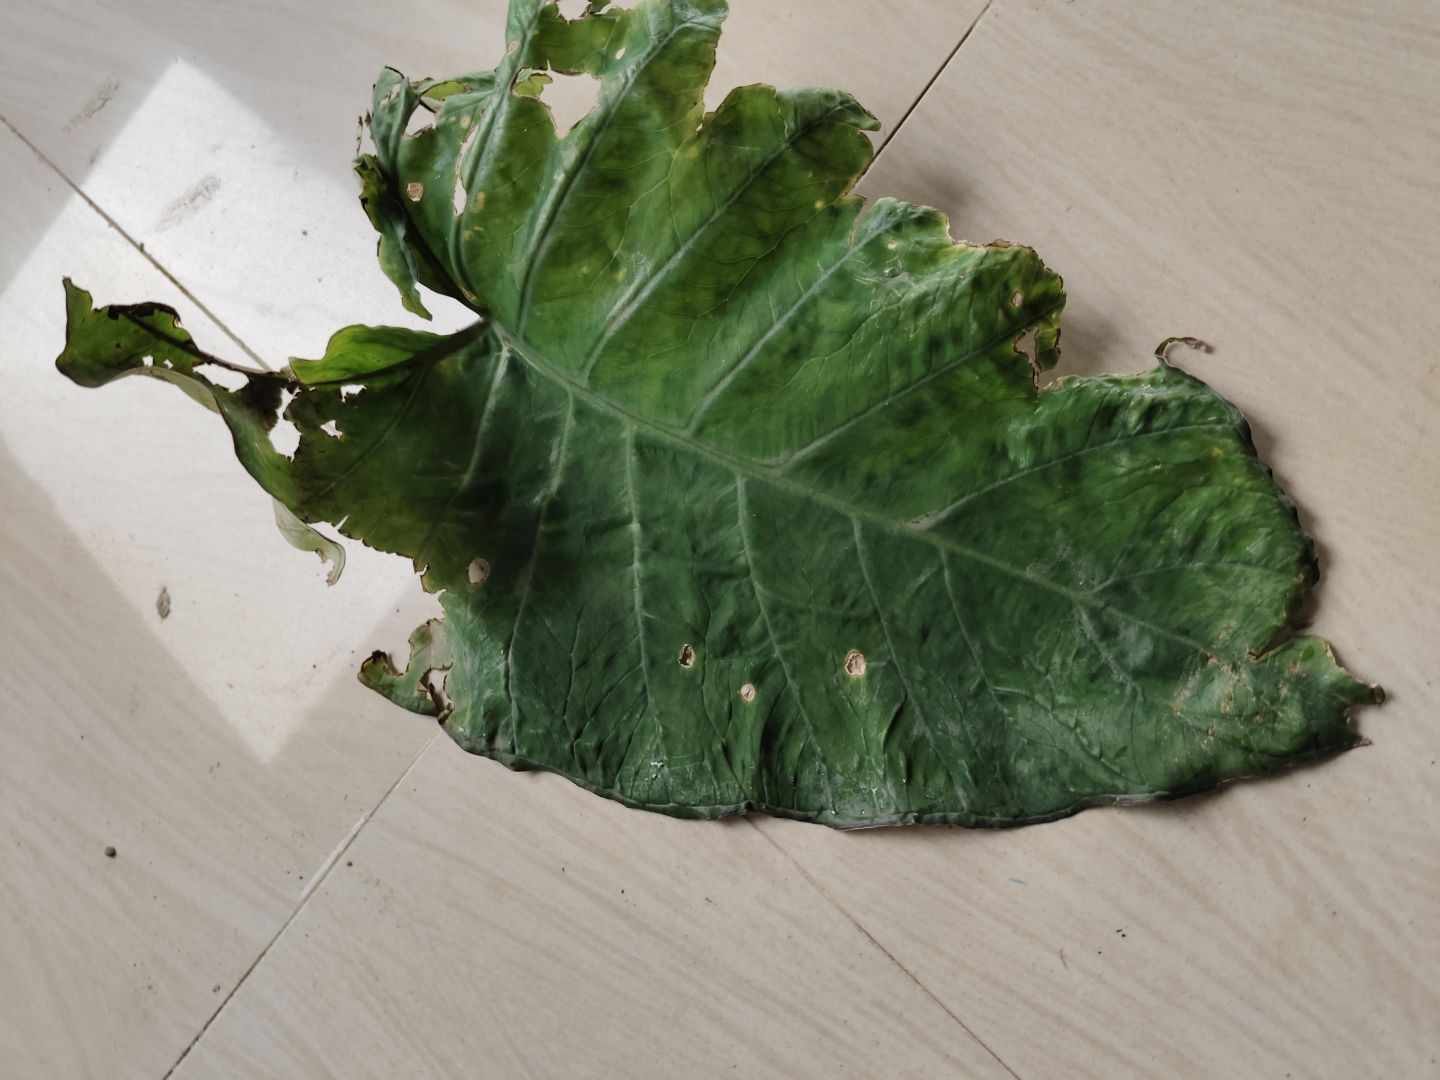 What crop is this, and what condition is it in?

taro, leaf blight
